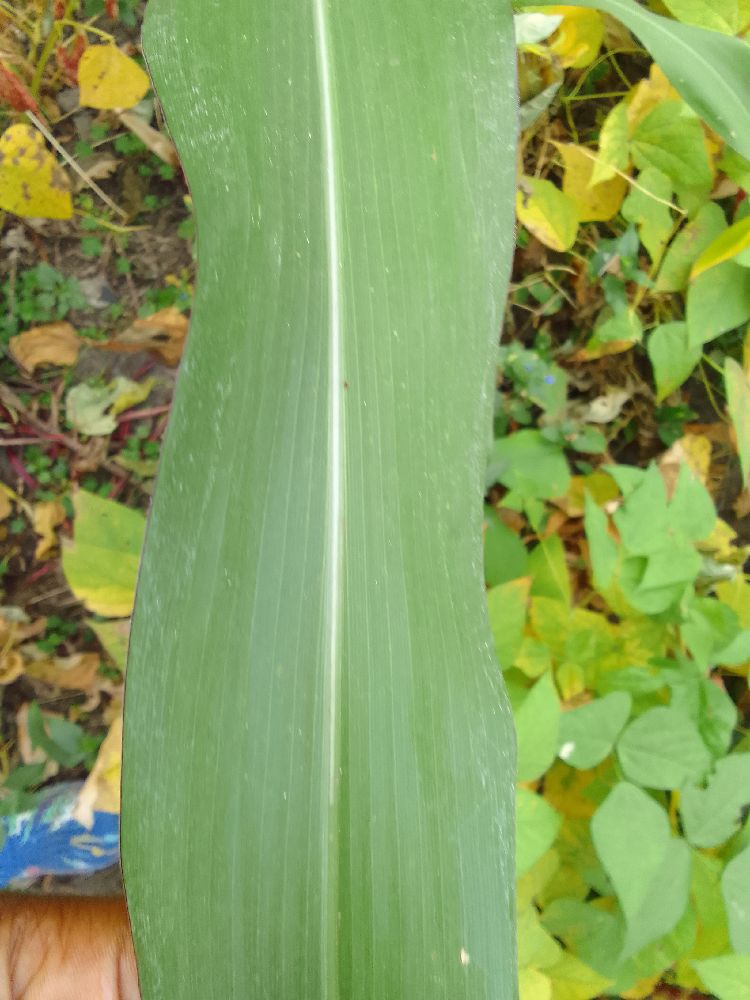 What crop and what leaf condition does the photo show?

maize, healthy
